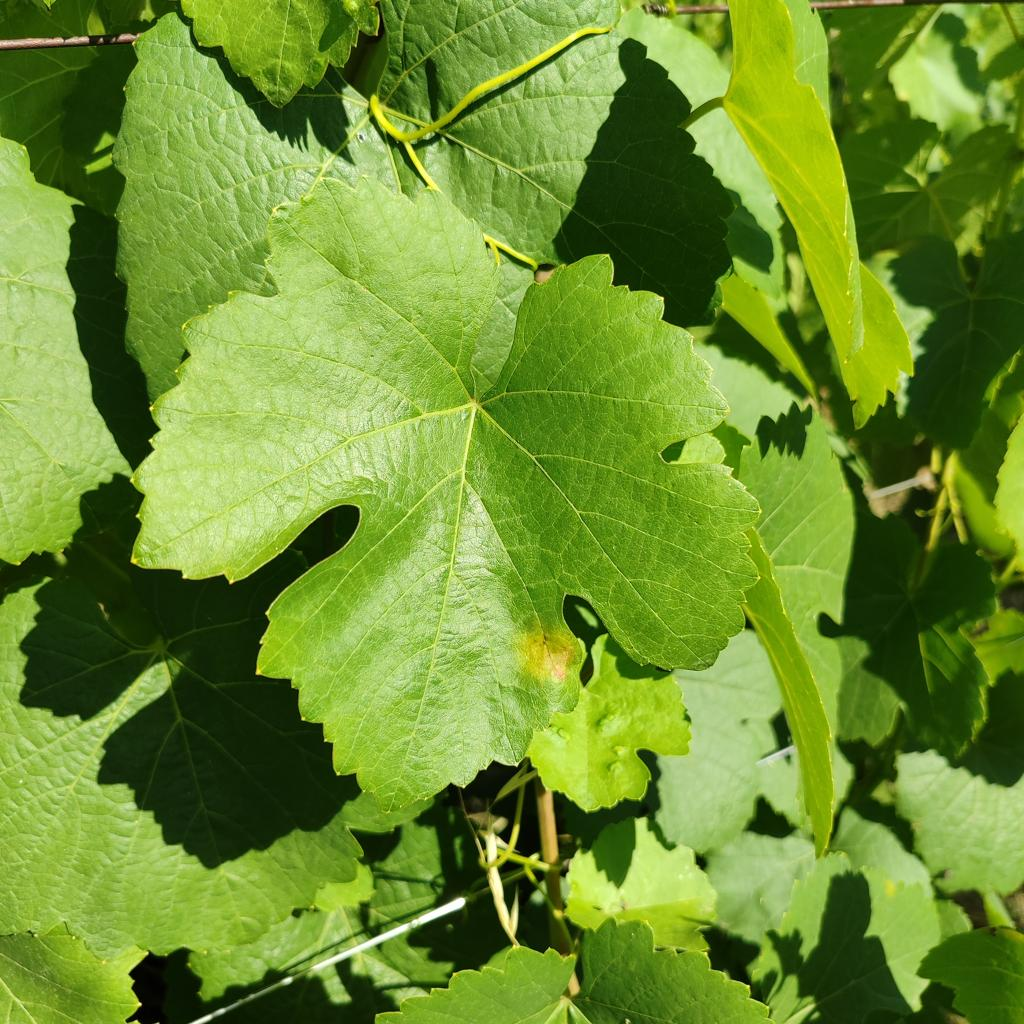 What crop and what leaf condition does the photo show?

grapevine, downy mildew
